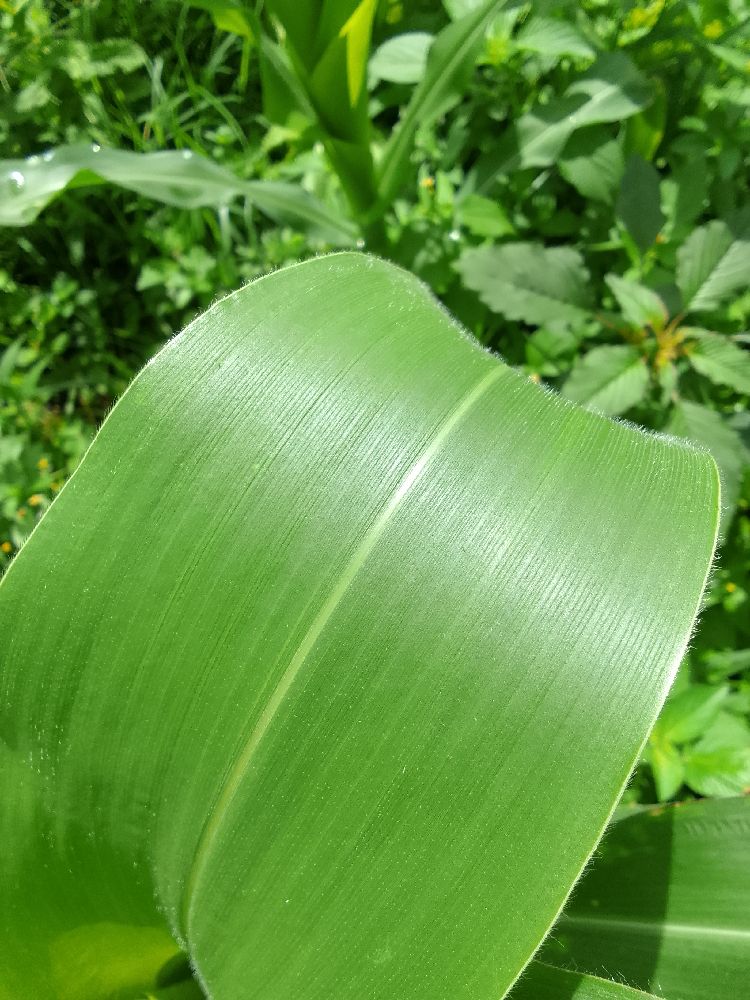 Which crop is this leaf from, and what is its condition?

maize, healthy
